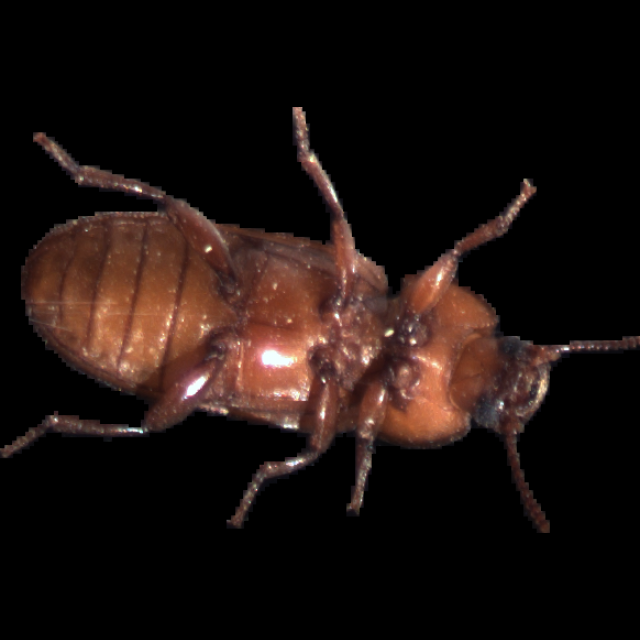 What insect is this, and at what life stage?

mealworm beetle
